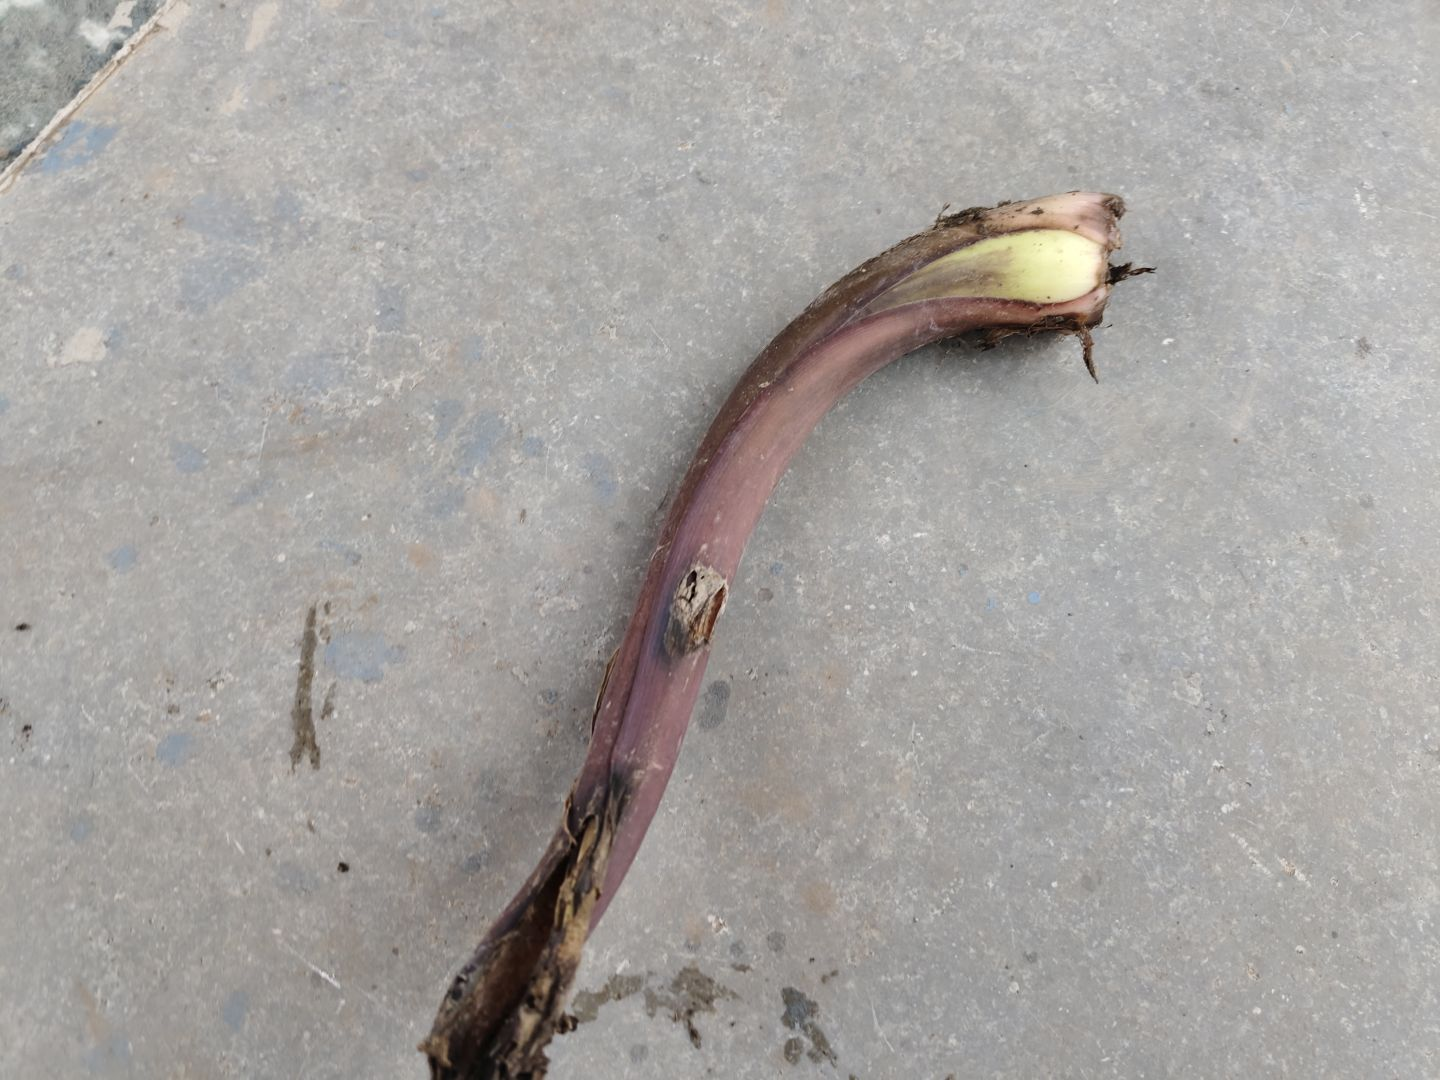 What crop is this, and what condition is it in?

taro, root rot
